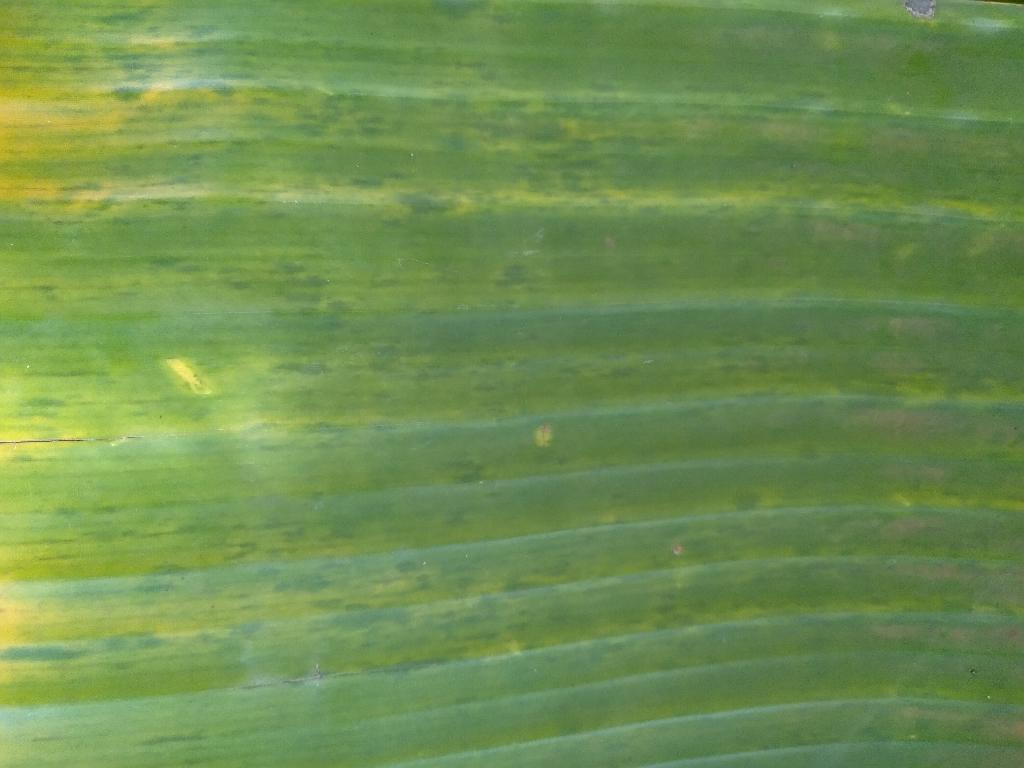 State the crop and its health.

banana, fusarium wilt race 1
